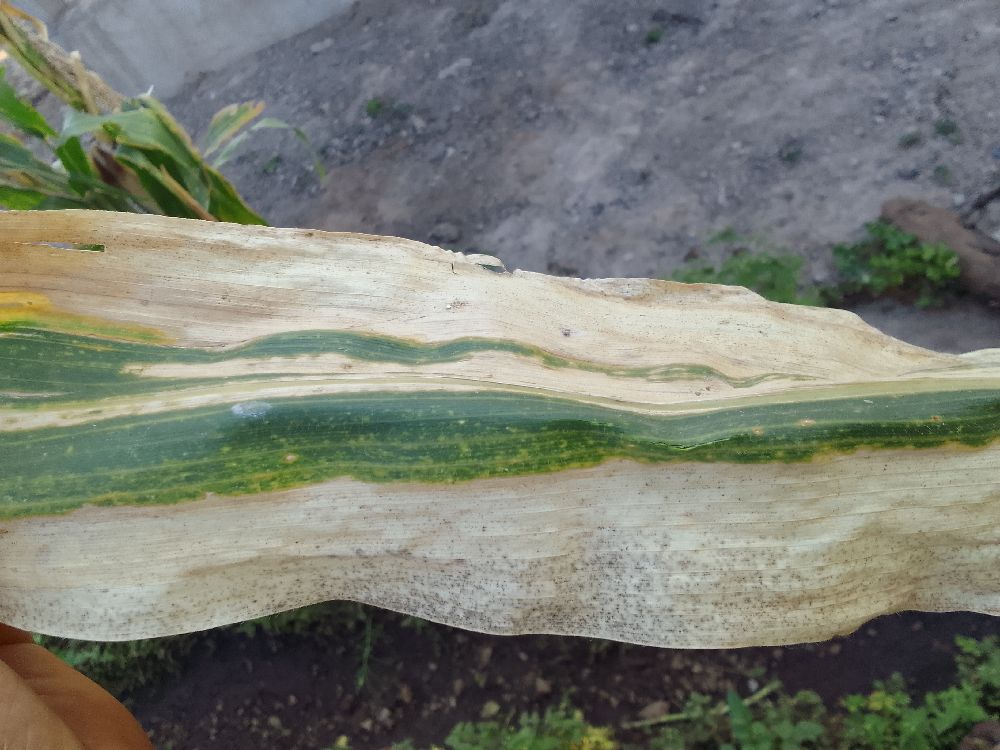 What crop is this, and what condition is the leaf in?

maize, maize lethal necrosis
